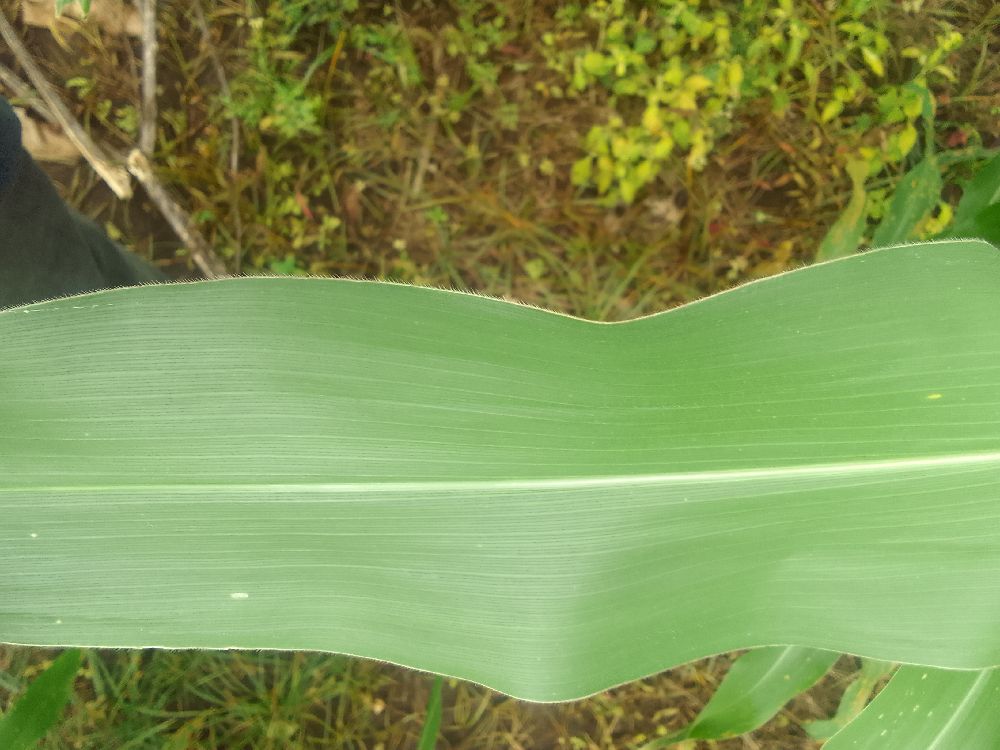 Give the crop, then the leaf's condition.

maize, healthy
